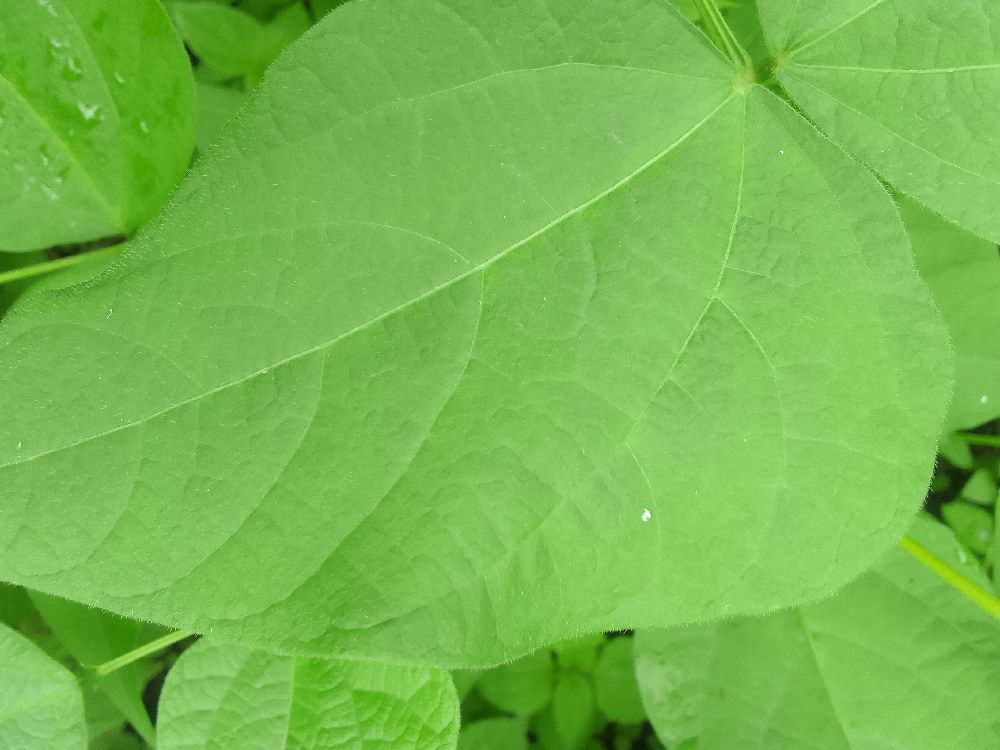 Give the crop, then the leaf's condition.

common bean, healthy
